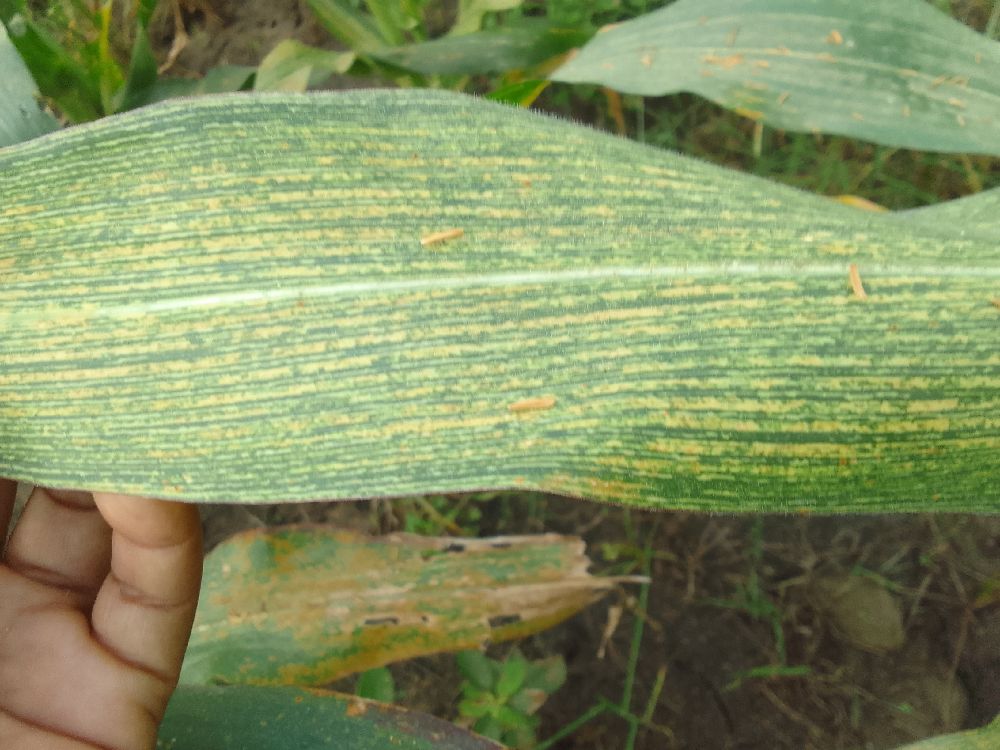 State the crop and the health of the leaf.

maize, maize streak virus
